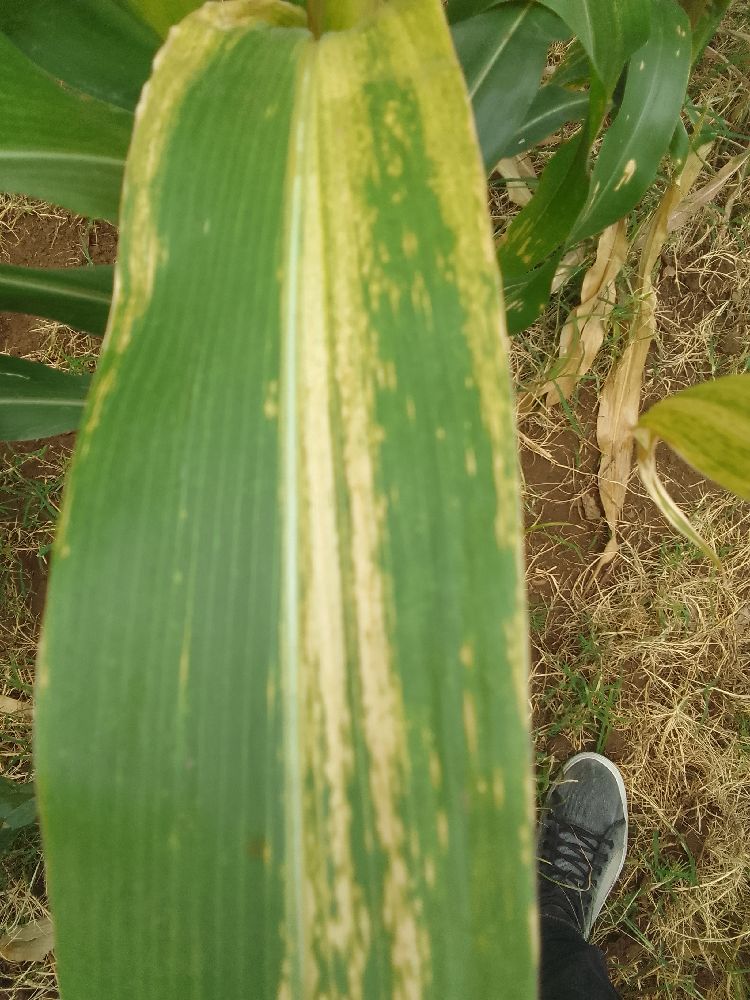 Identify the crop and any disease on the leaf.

maize, maize lethal necrosis
